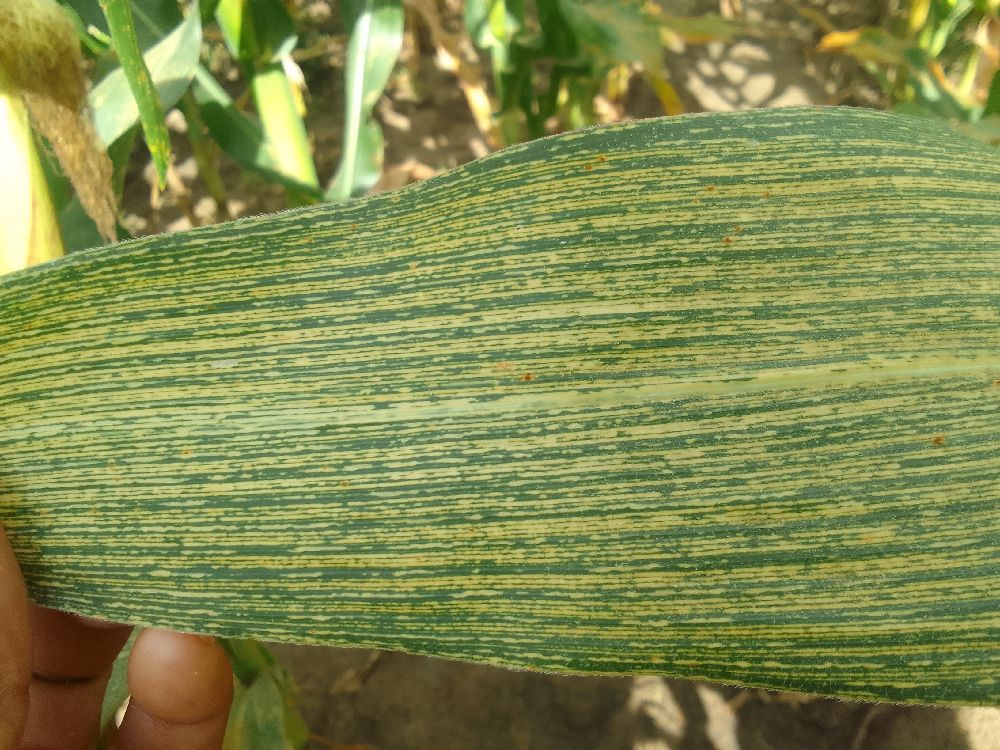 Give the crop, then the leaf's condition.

maize, maize streak virus
